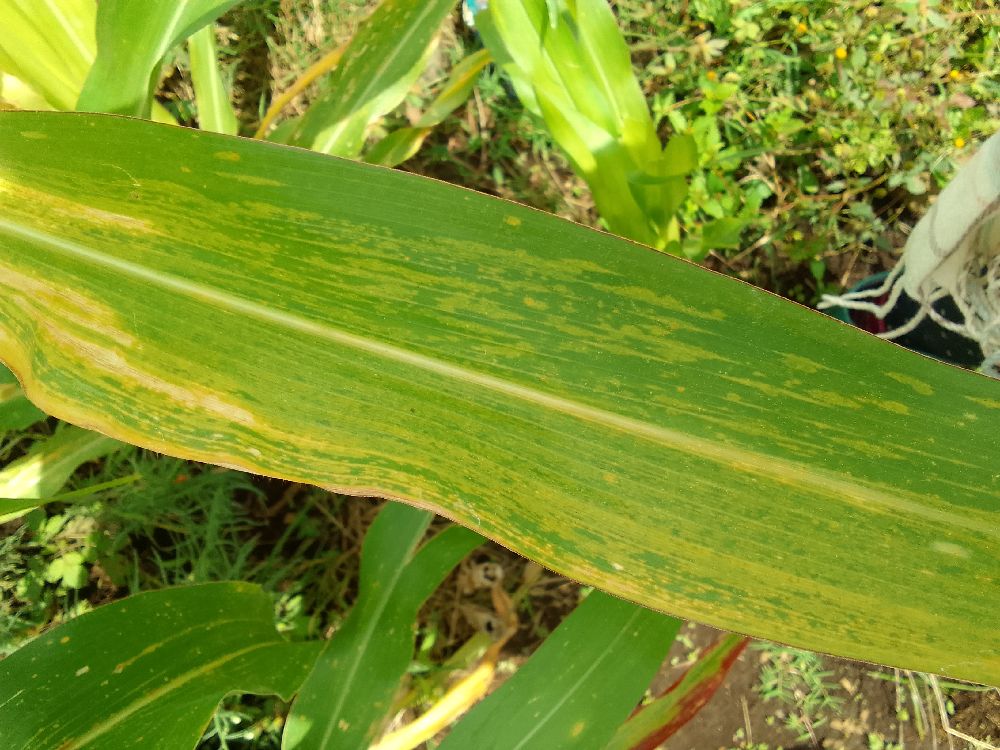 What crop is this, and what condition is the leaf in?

maize, maize lethal necrosis
